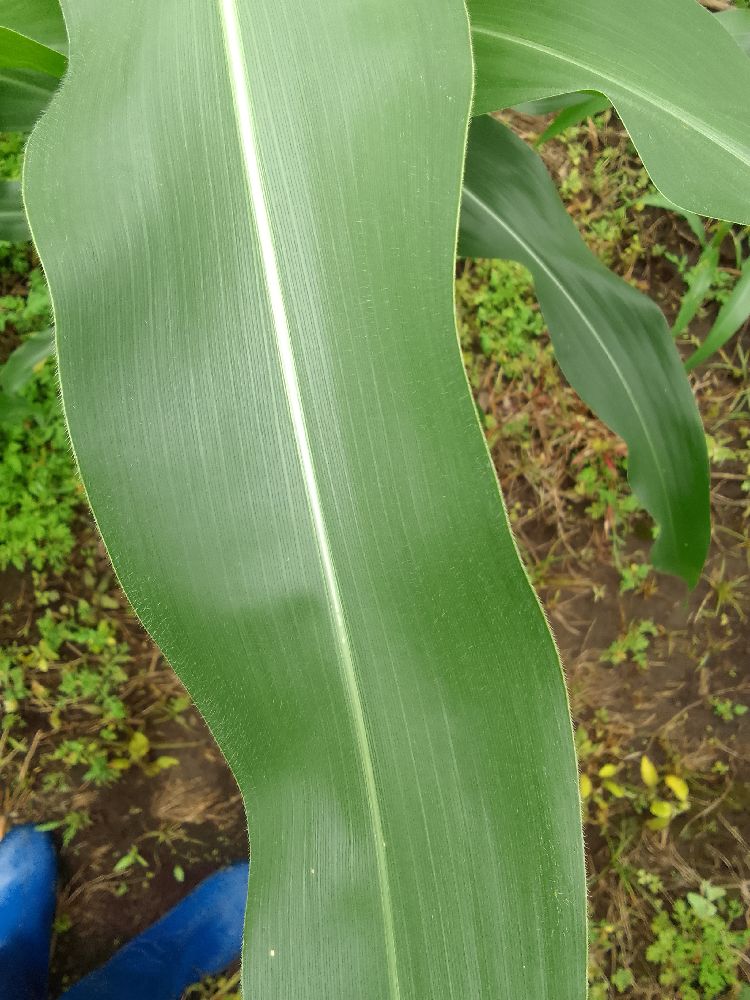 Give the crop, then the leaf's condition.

maize, healthy
